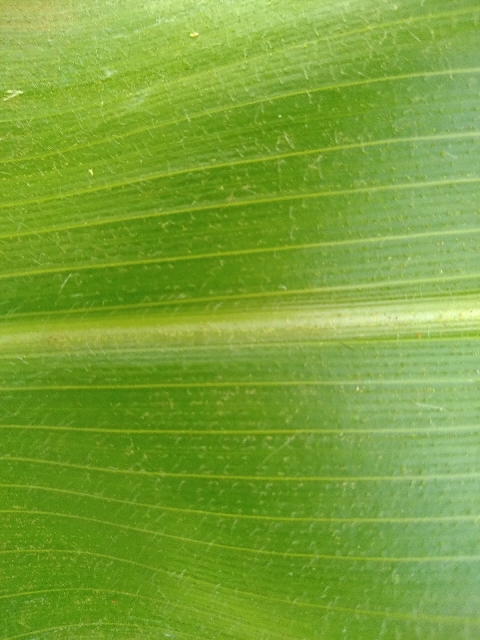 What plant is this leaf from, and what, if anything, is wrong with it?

maize, healthy
